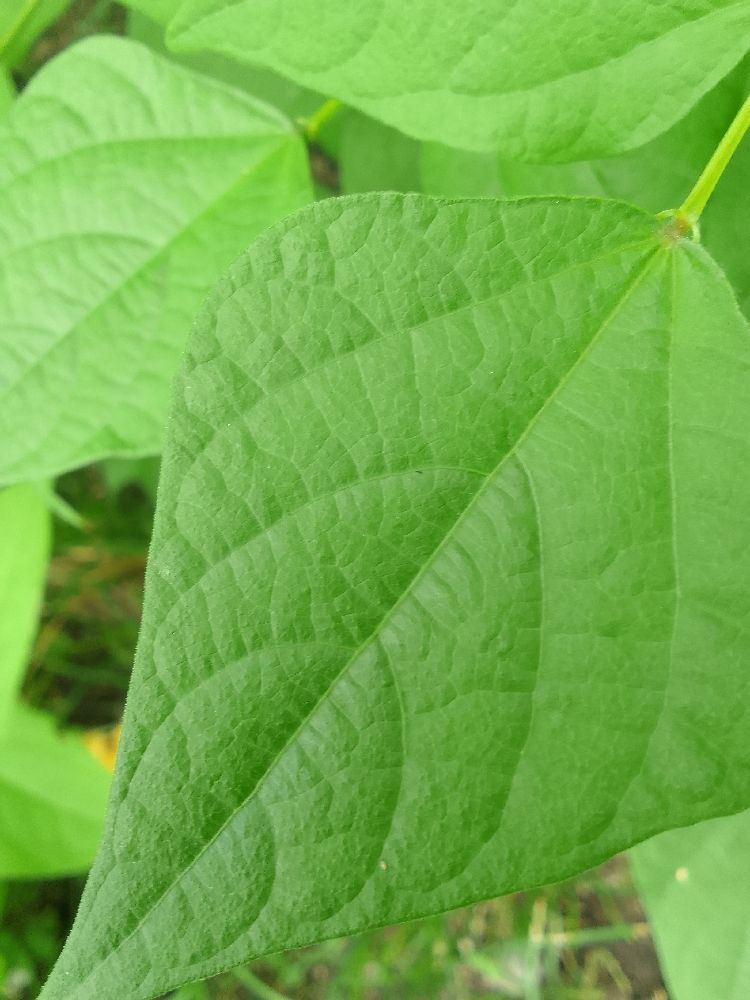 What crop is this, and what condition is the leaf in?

common bean, healthy
